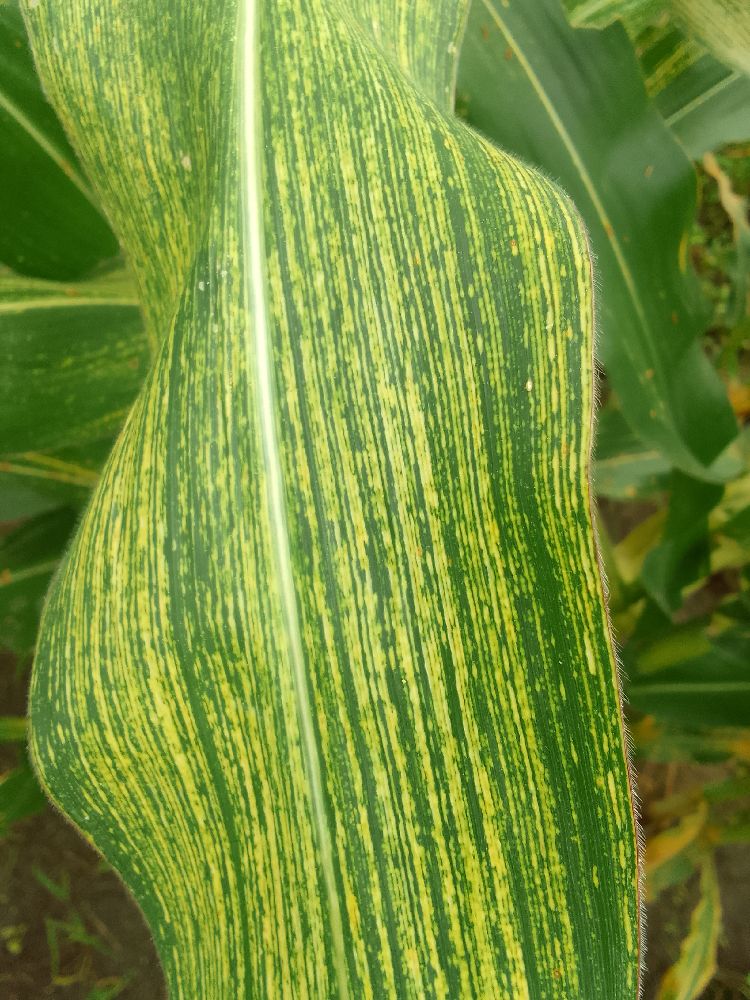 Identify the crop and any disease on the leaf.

maize, maize streak virus
